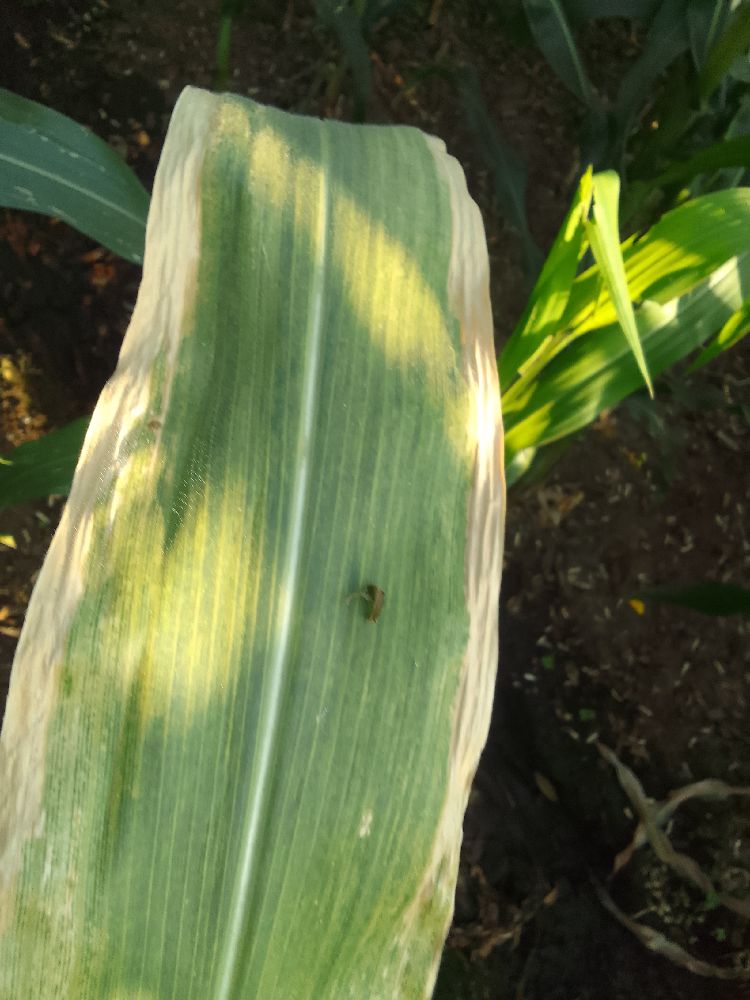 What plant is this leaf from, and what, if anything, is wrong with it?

maize, maize lethal necrosis
